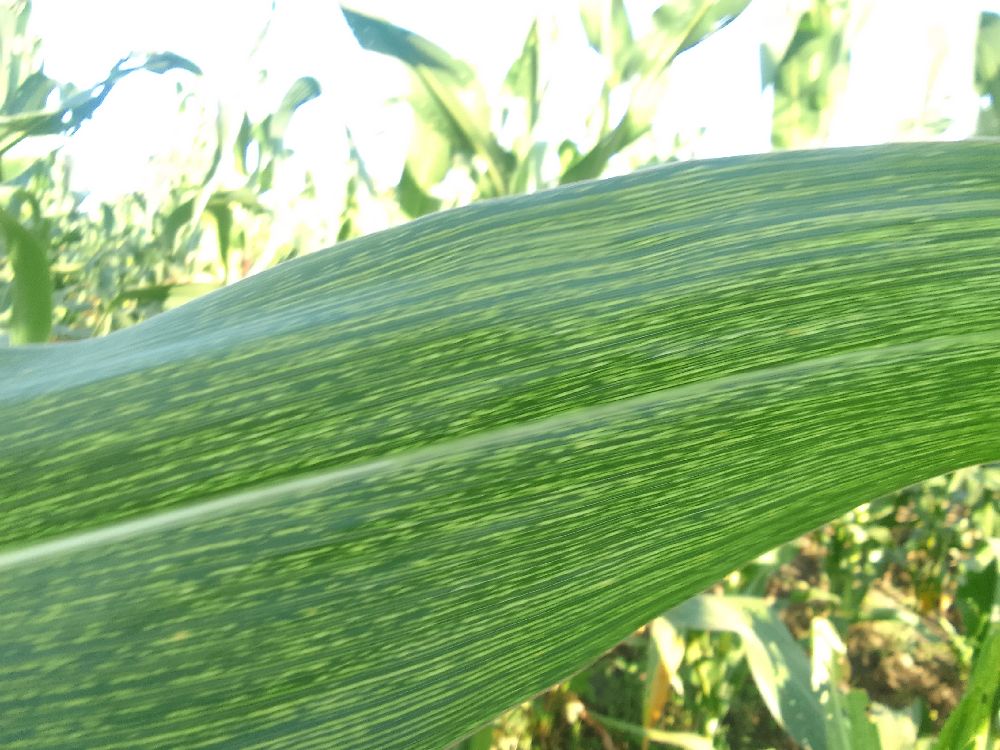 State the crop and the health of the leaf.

maize, maize streak virus
